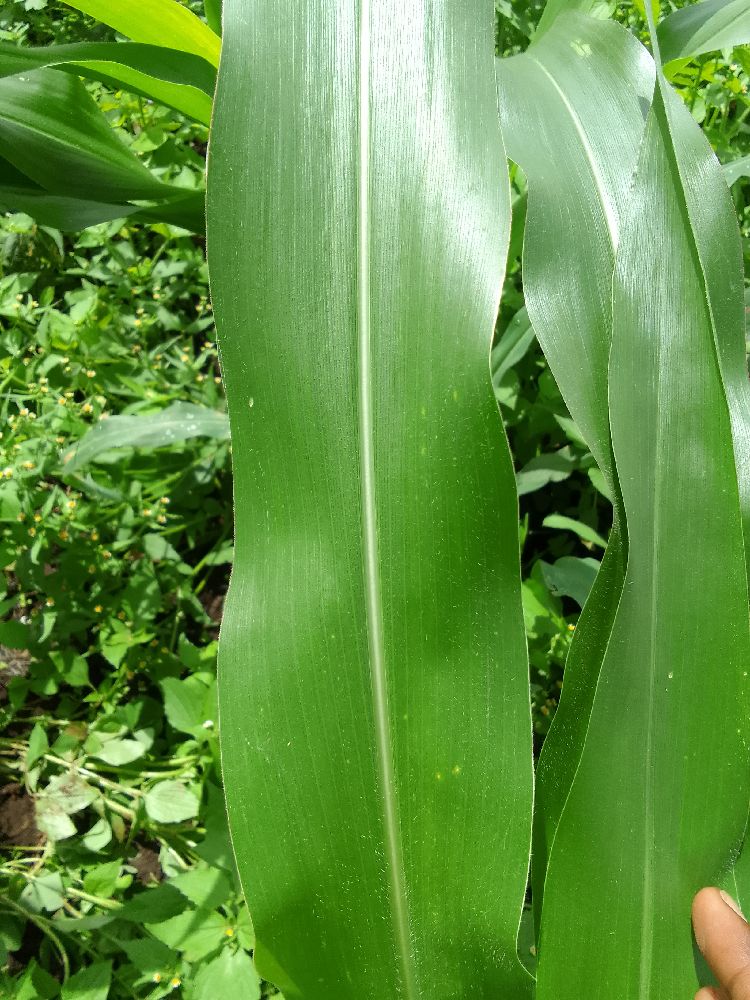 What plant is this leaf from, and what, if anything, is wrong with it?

maize, healthy
